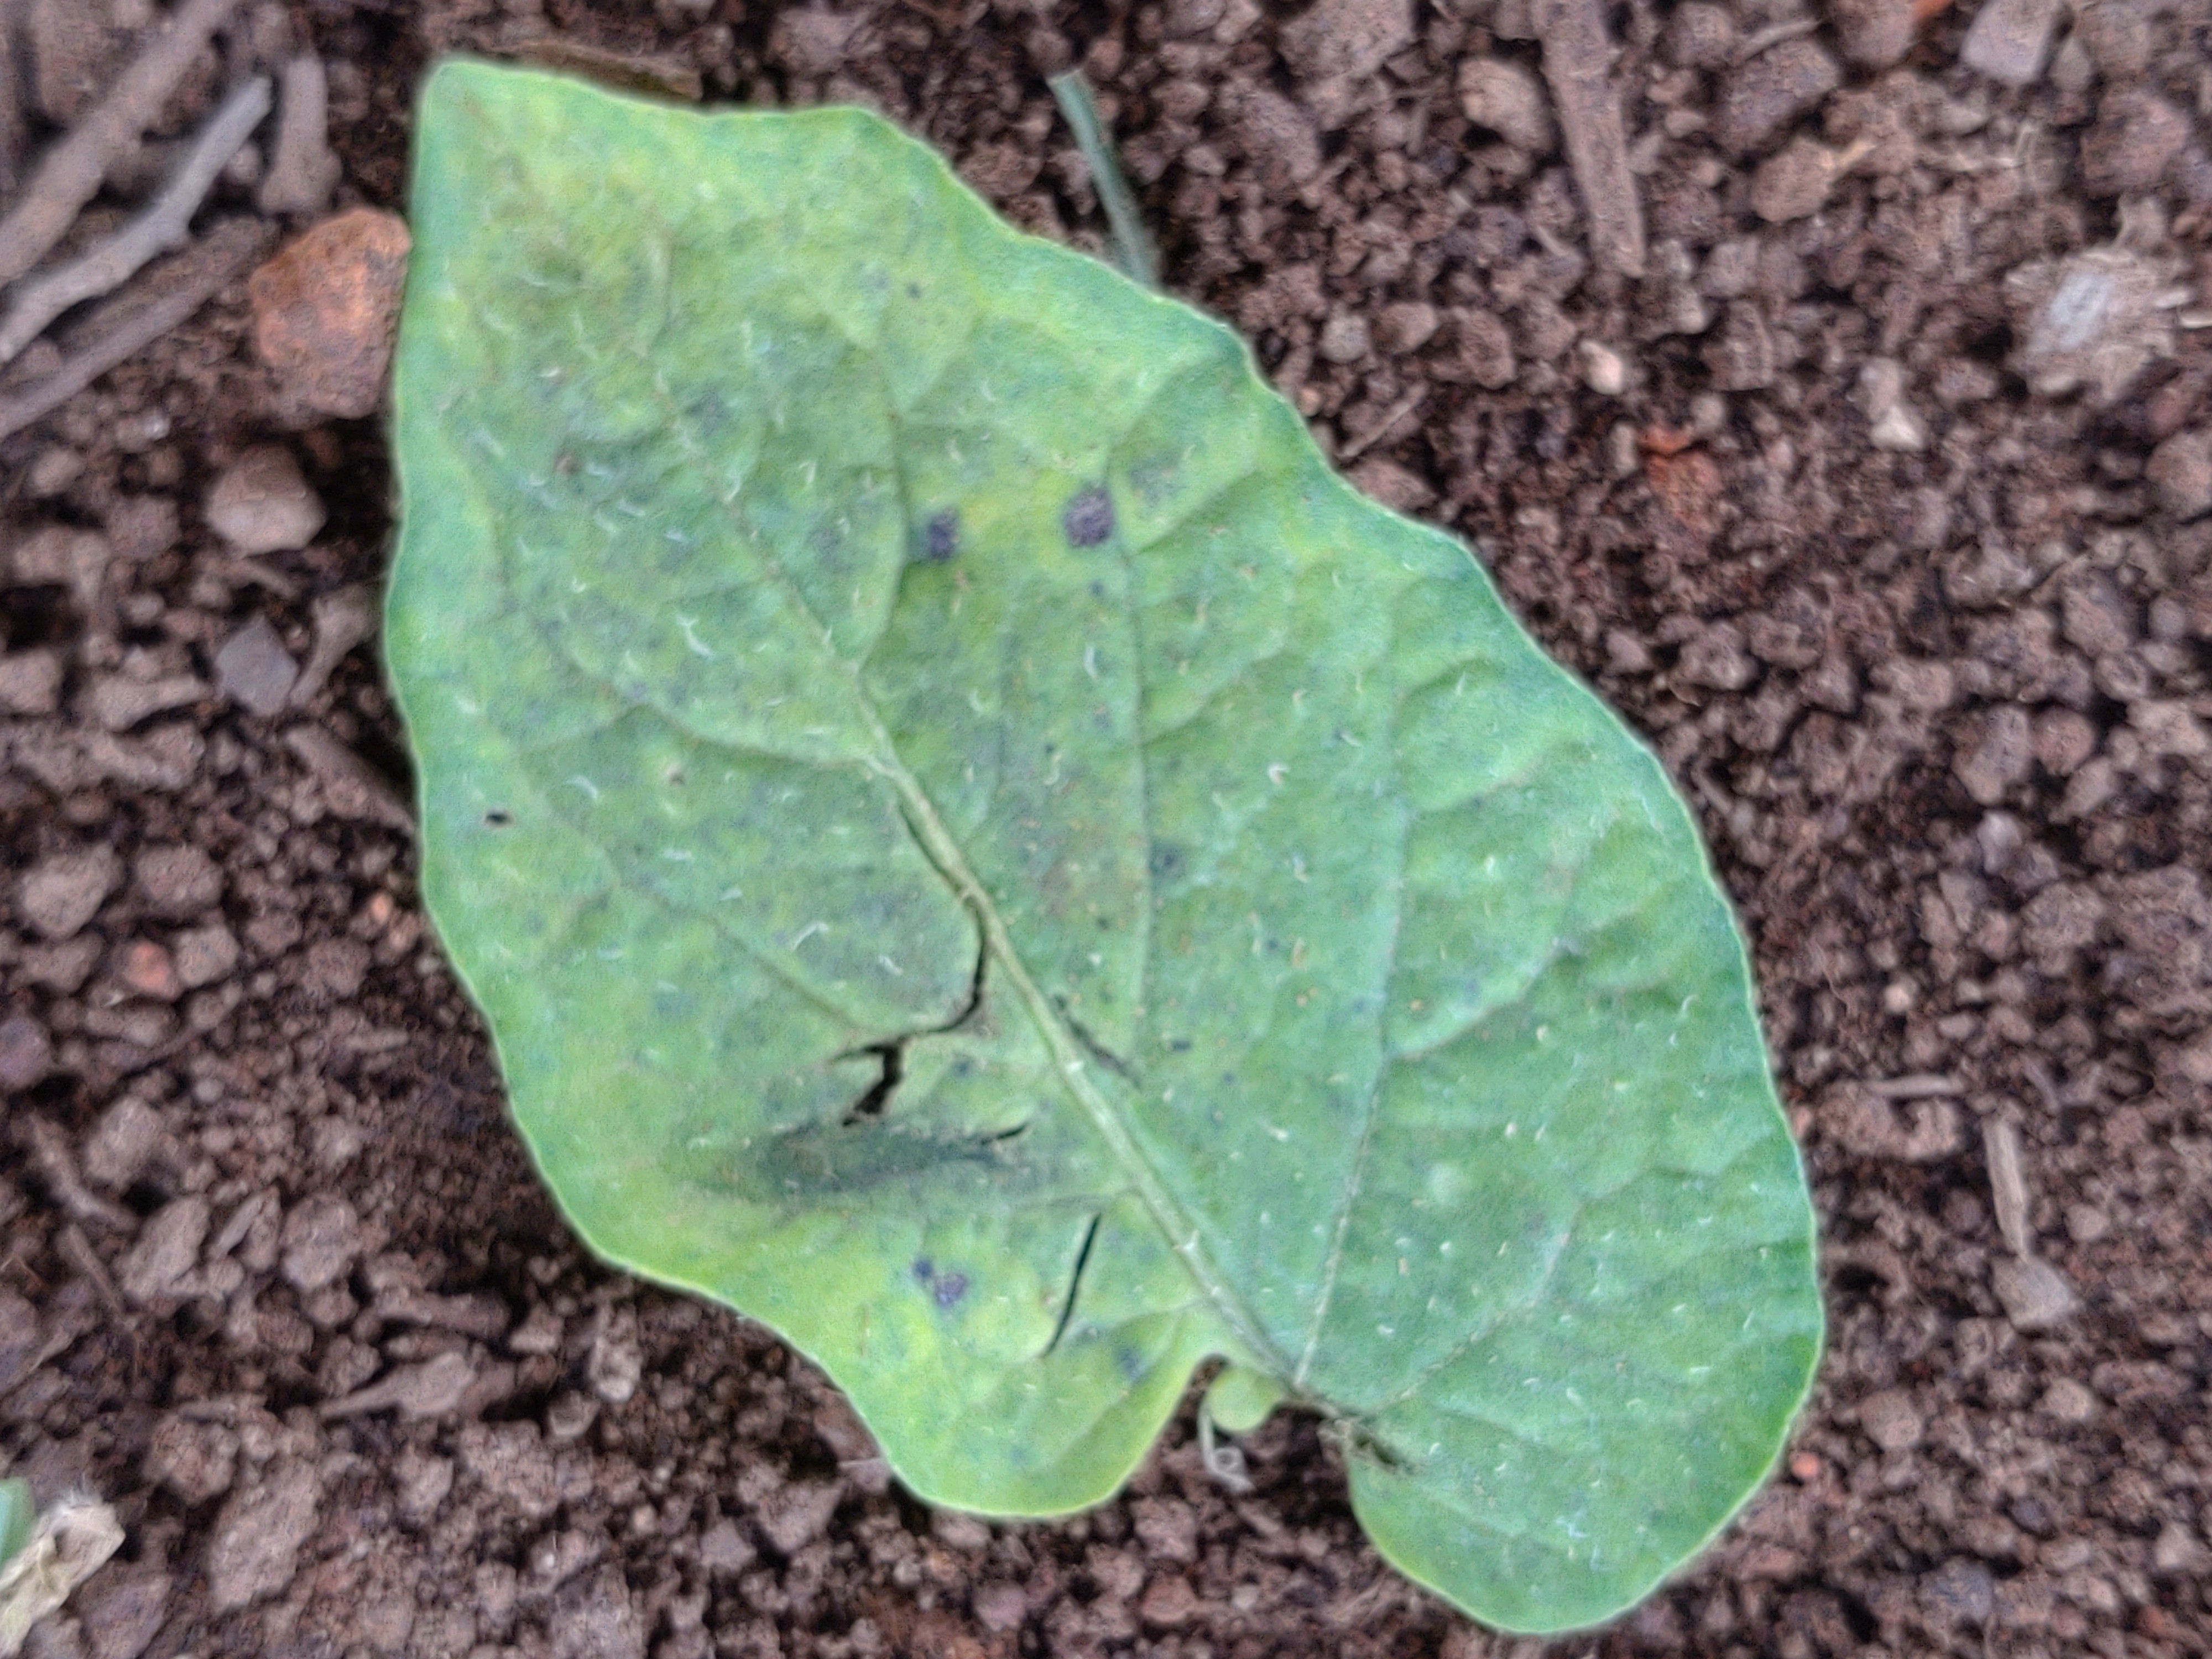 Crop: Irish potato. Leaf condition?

late blight
